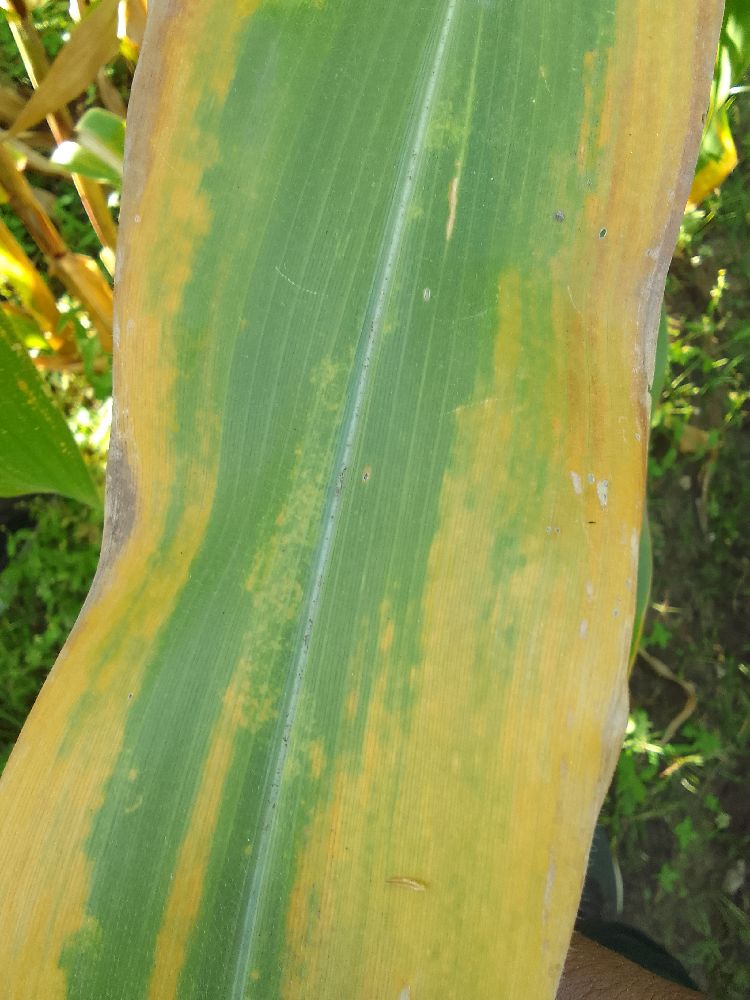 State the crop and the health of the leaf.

maize, maize lethal necrosis
